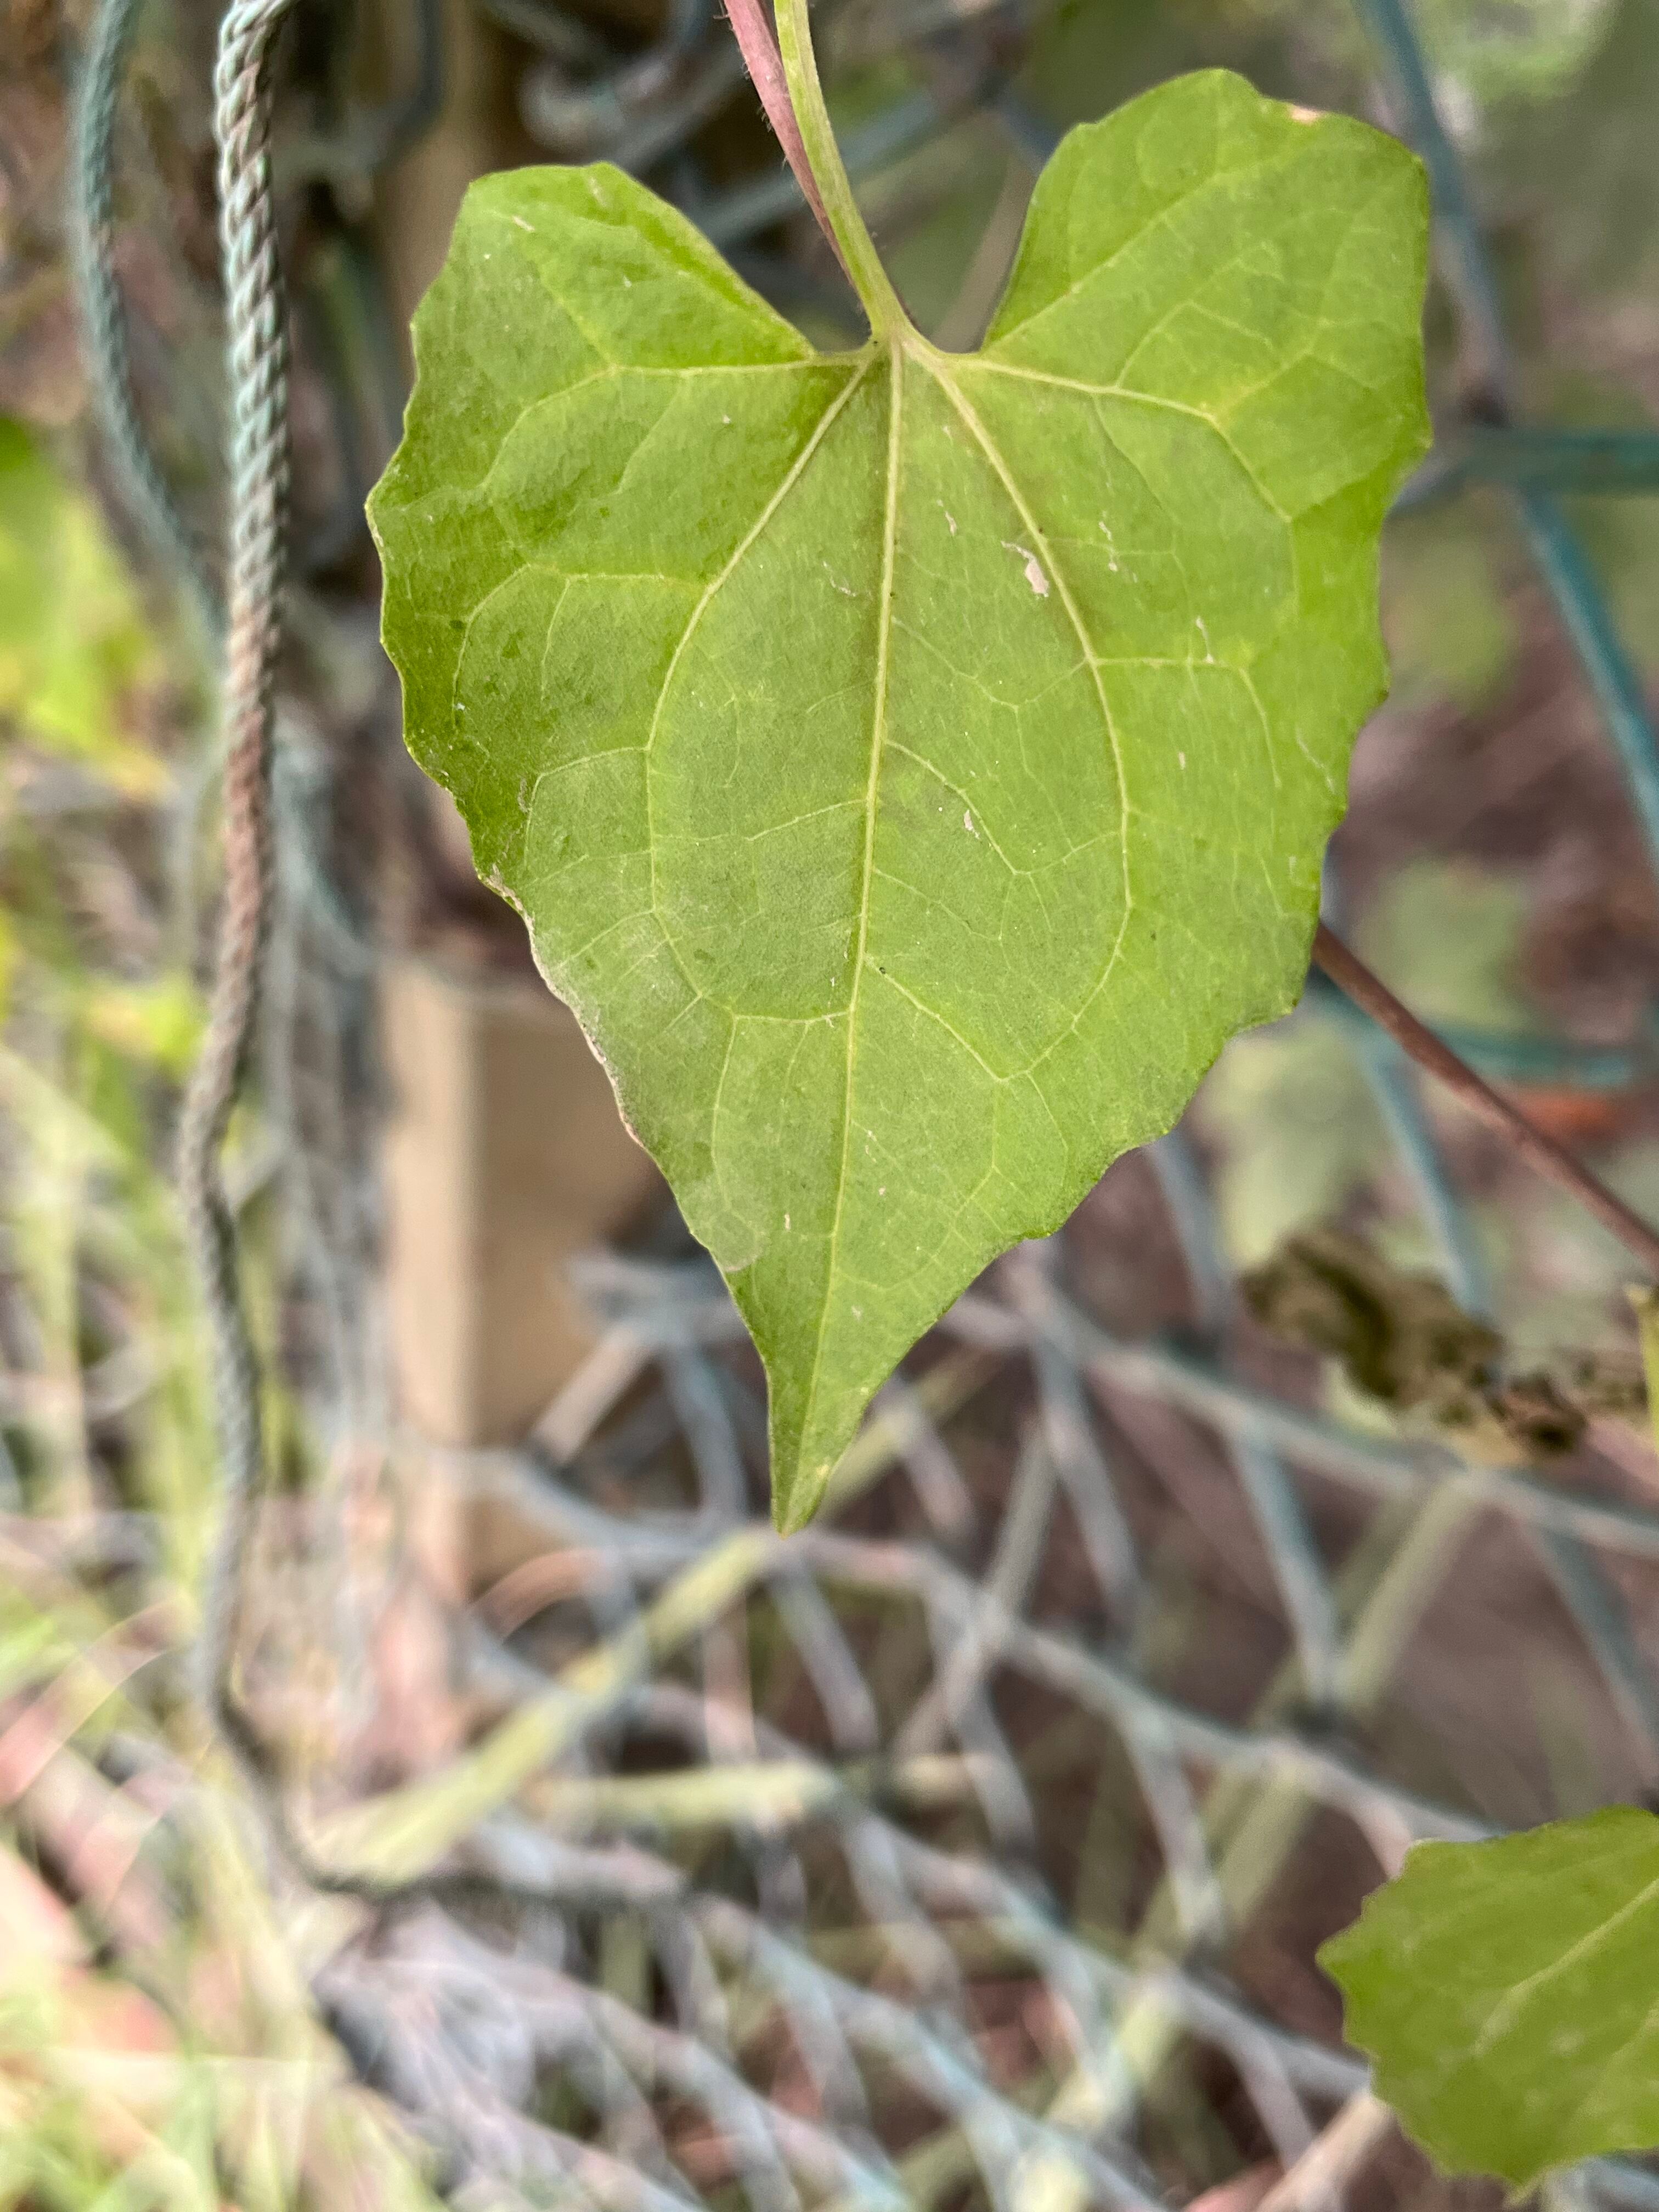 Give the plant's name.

bitter vine
